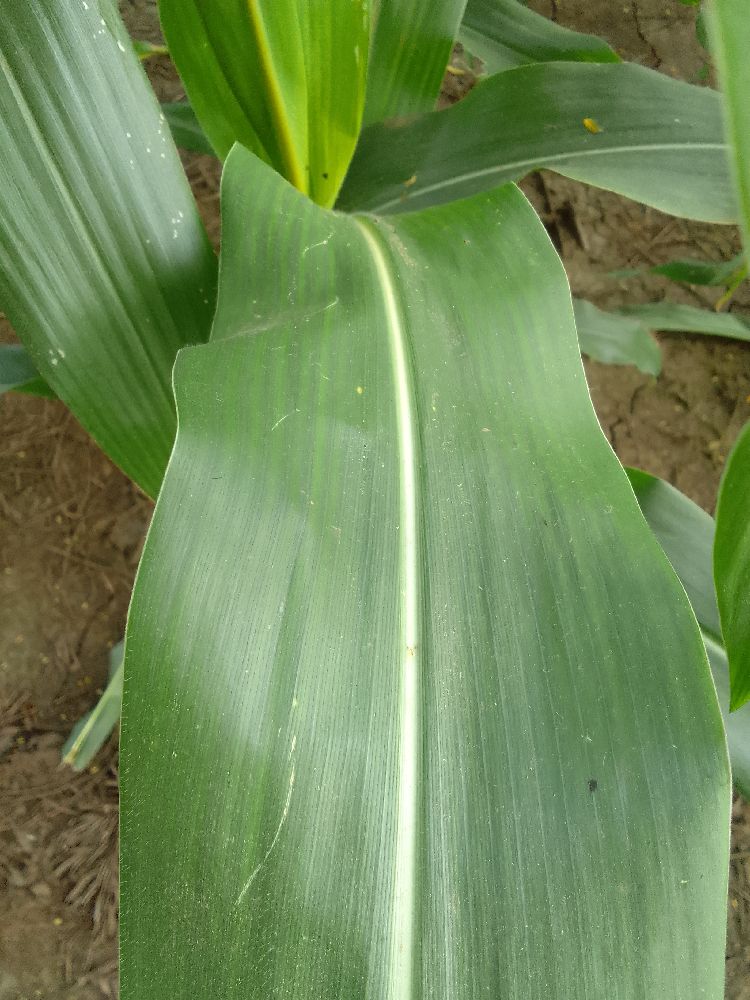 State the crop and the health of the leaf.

maize, healthy
